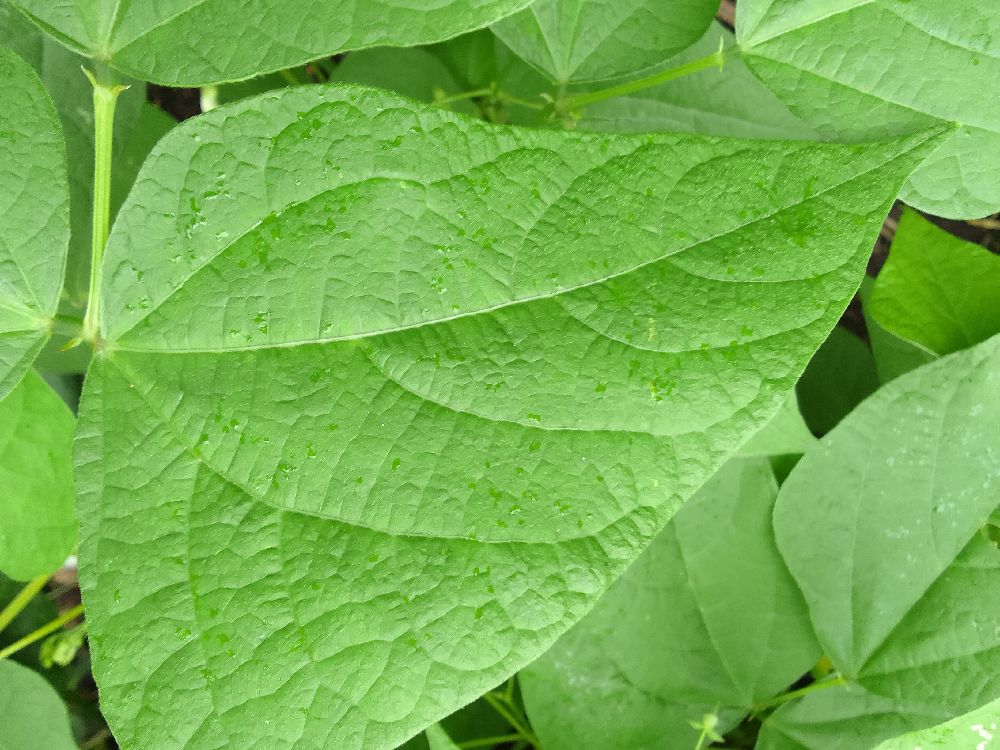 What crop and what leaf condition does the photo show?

common bean, healthy
